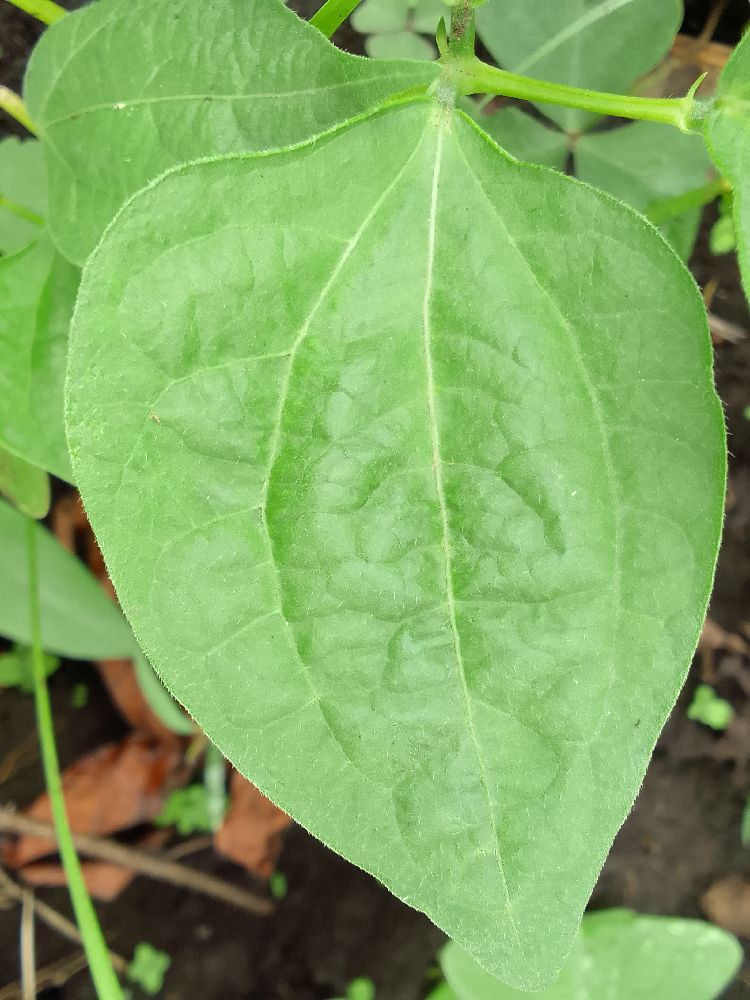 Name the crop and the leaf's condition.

common bean, healthy
